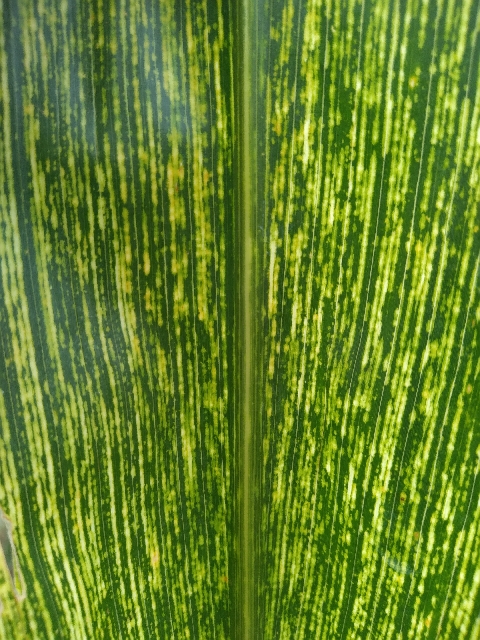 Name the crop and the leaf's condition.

maize, maize streak virus
